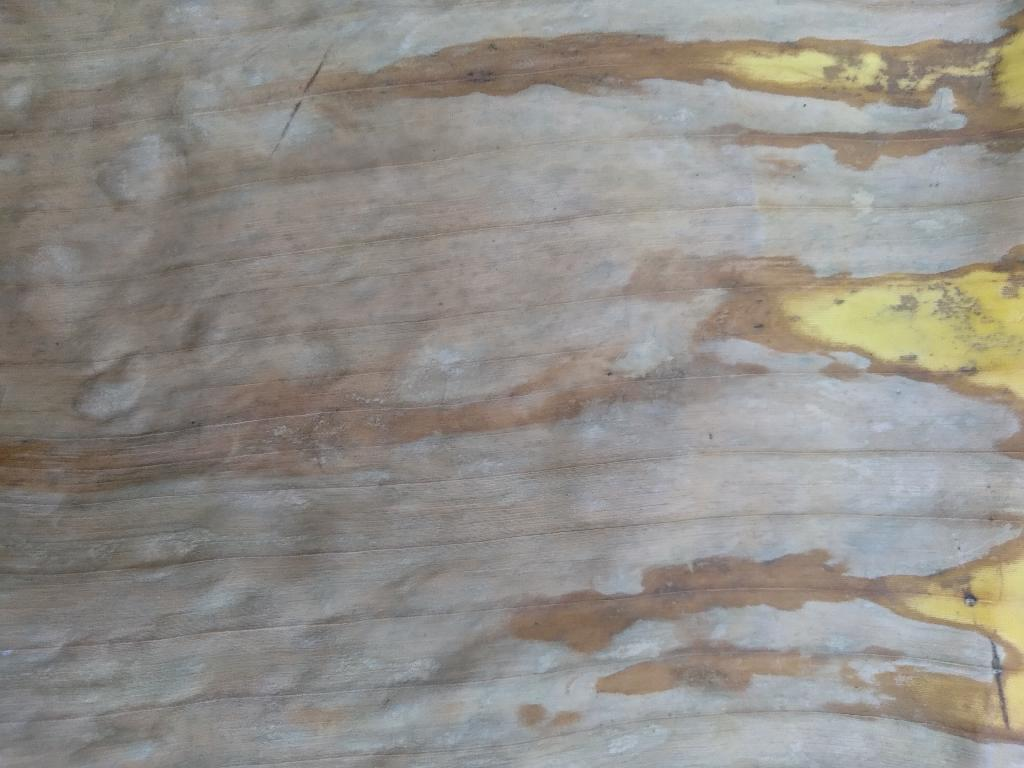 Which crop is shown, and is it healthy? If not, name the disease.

banana, fusarium wilt race 1
